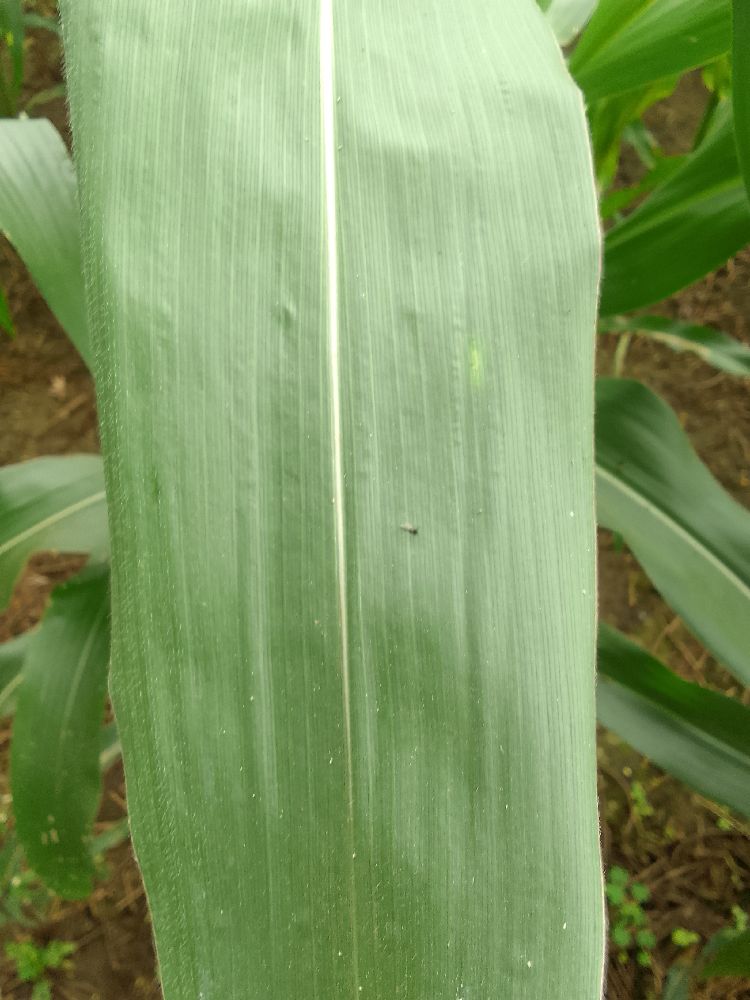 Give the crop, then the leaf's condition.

maize, healthy
